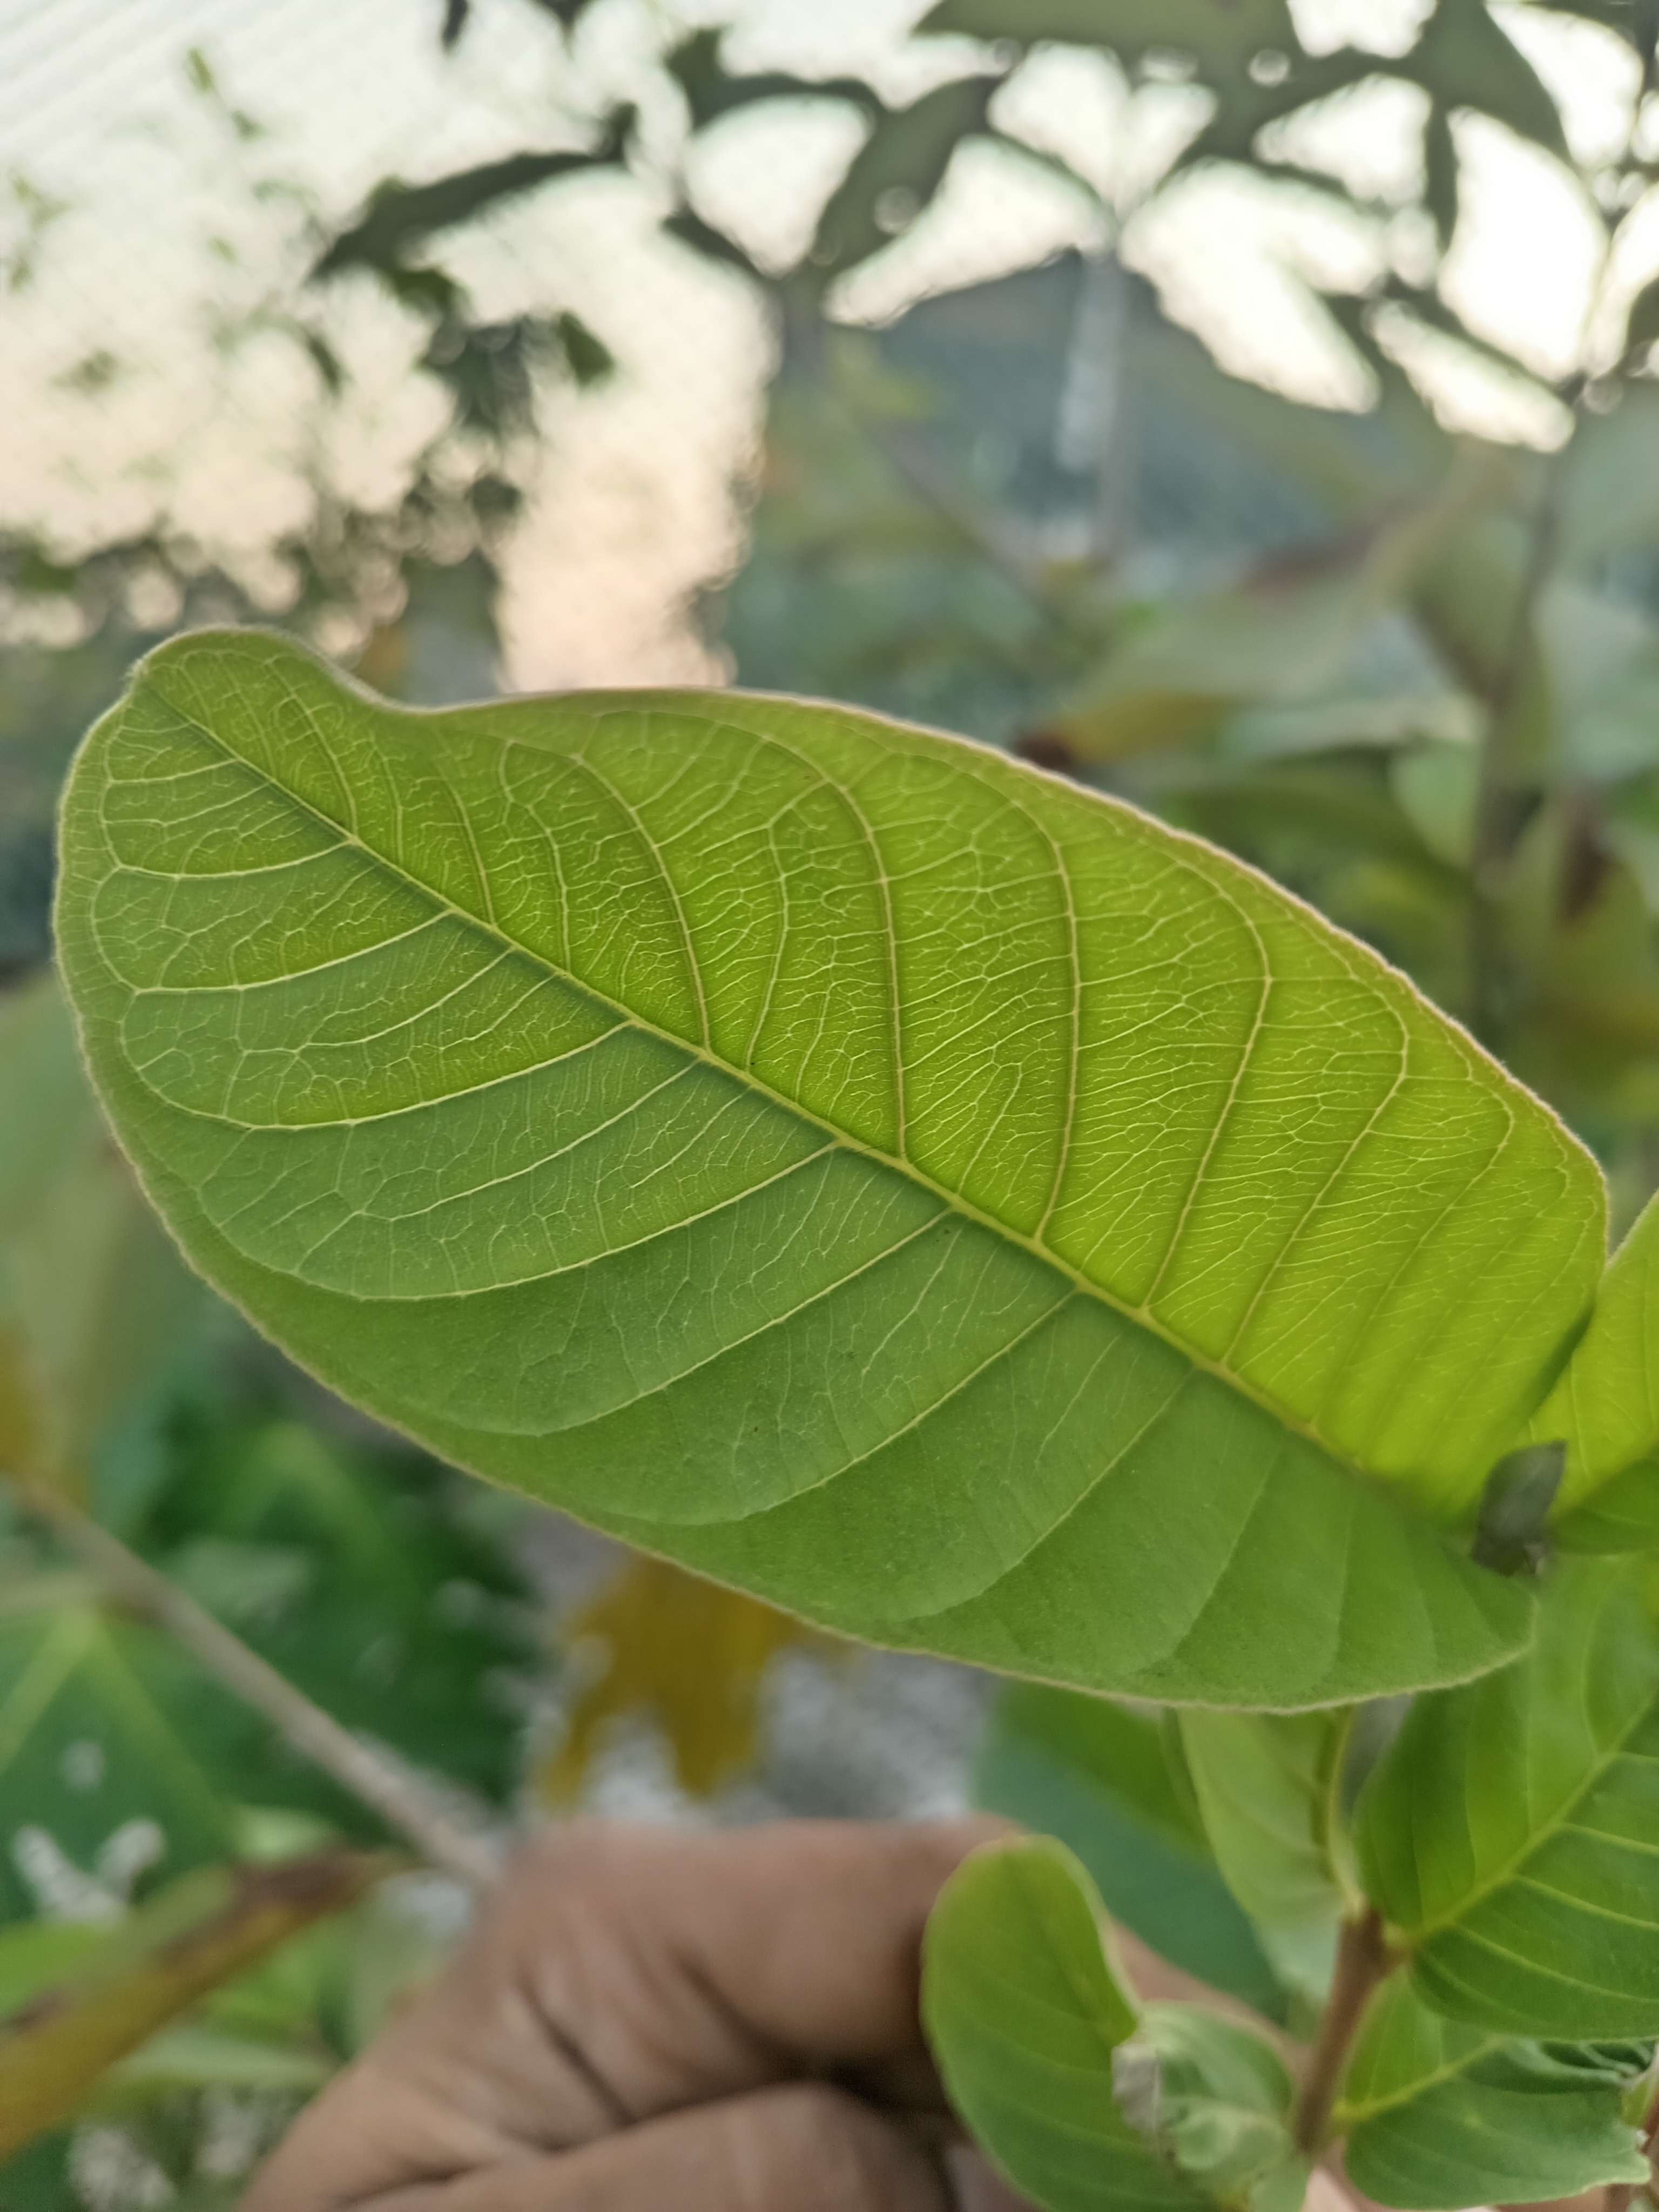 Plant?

guava
